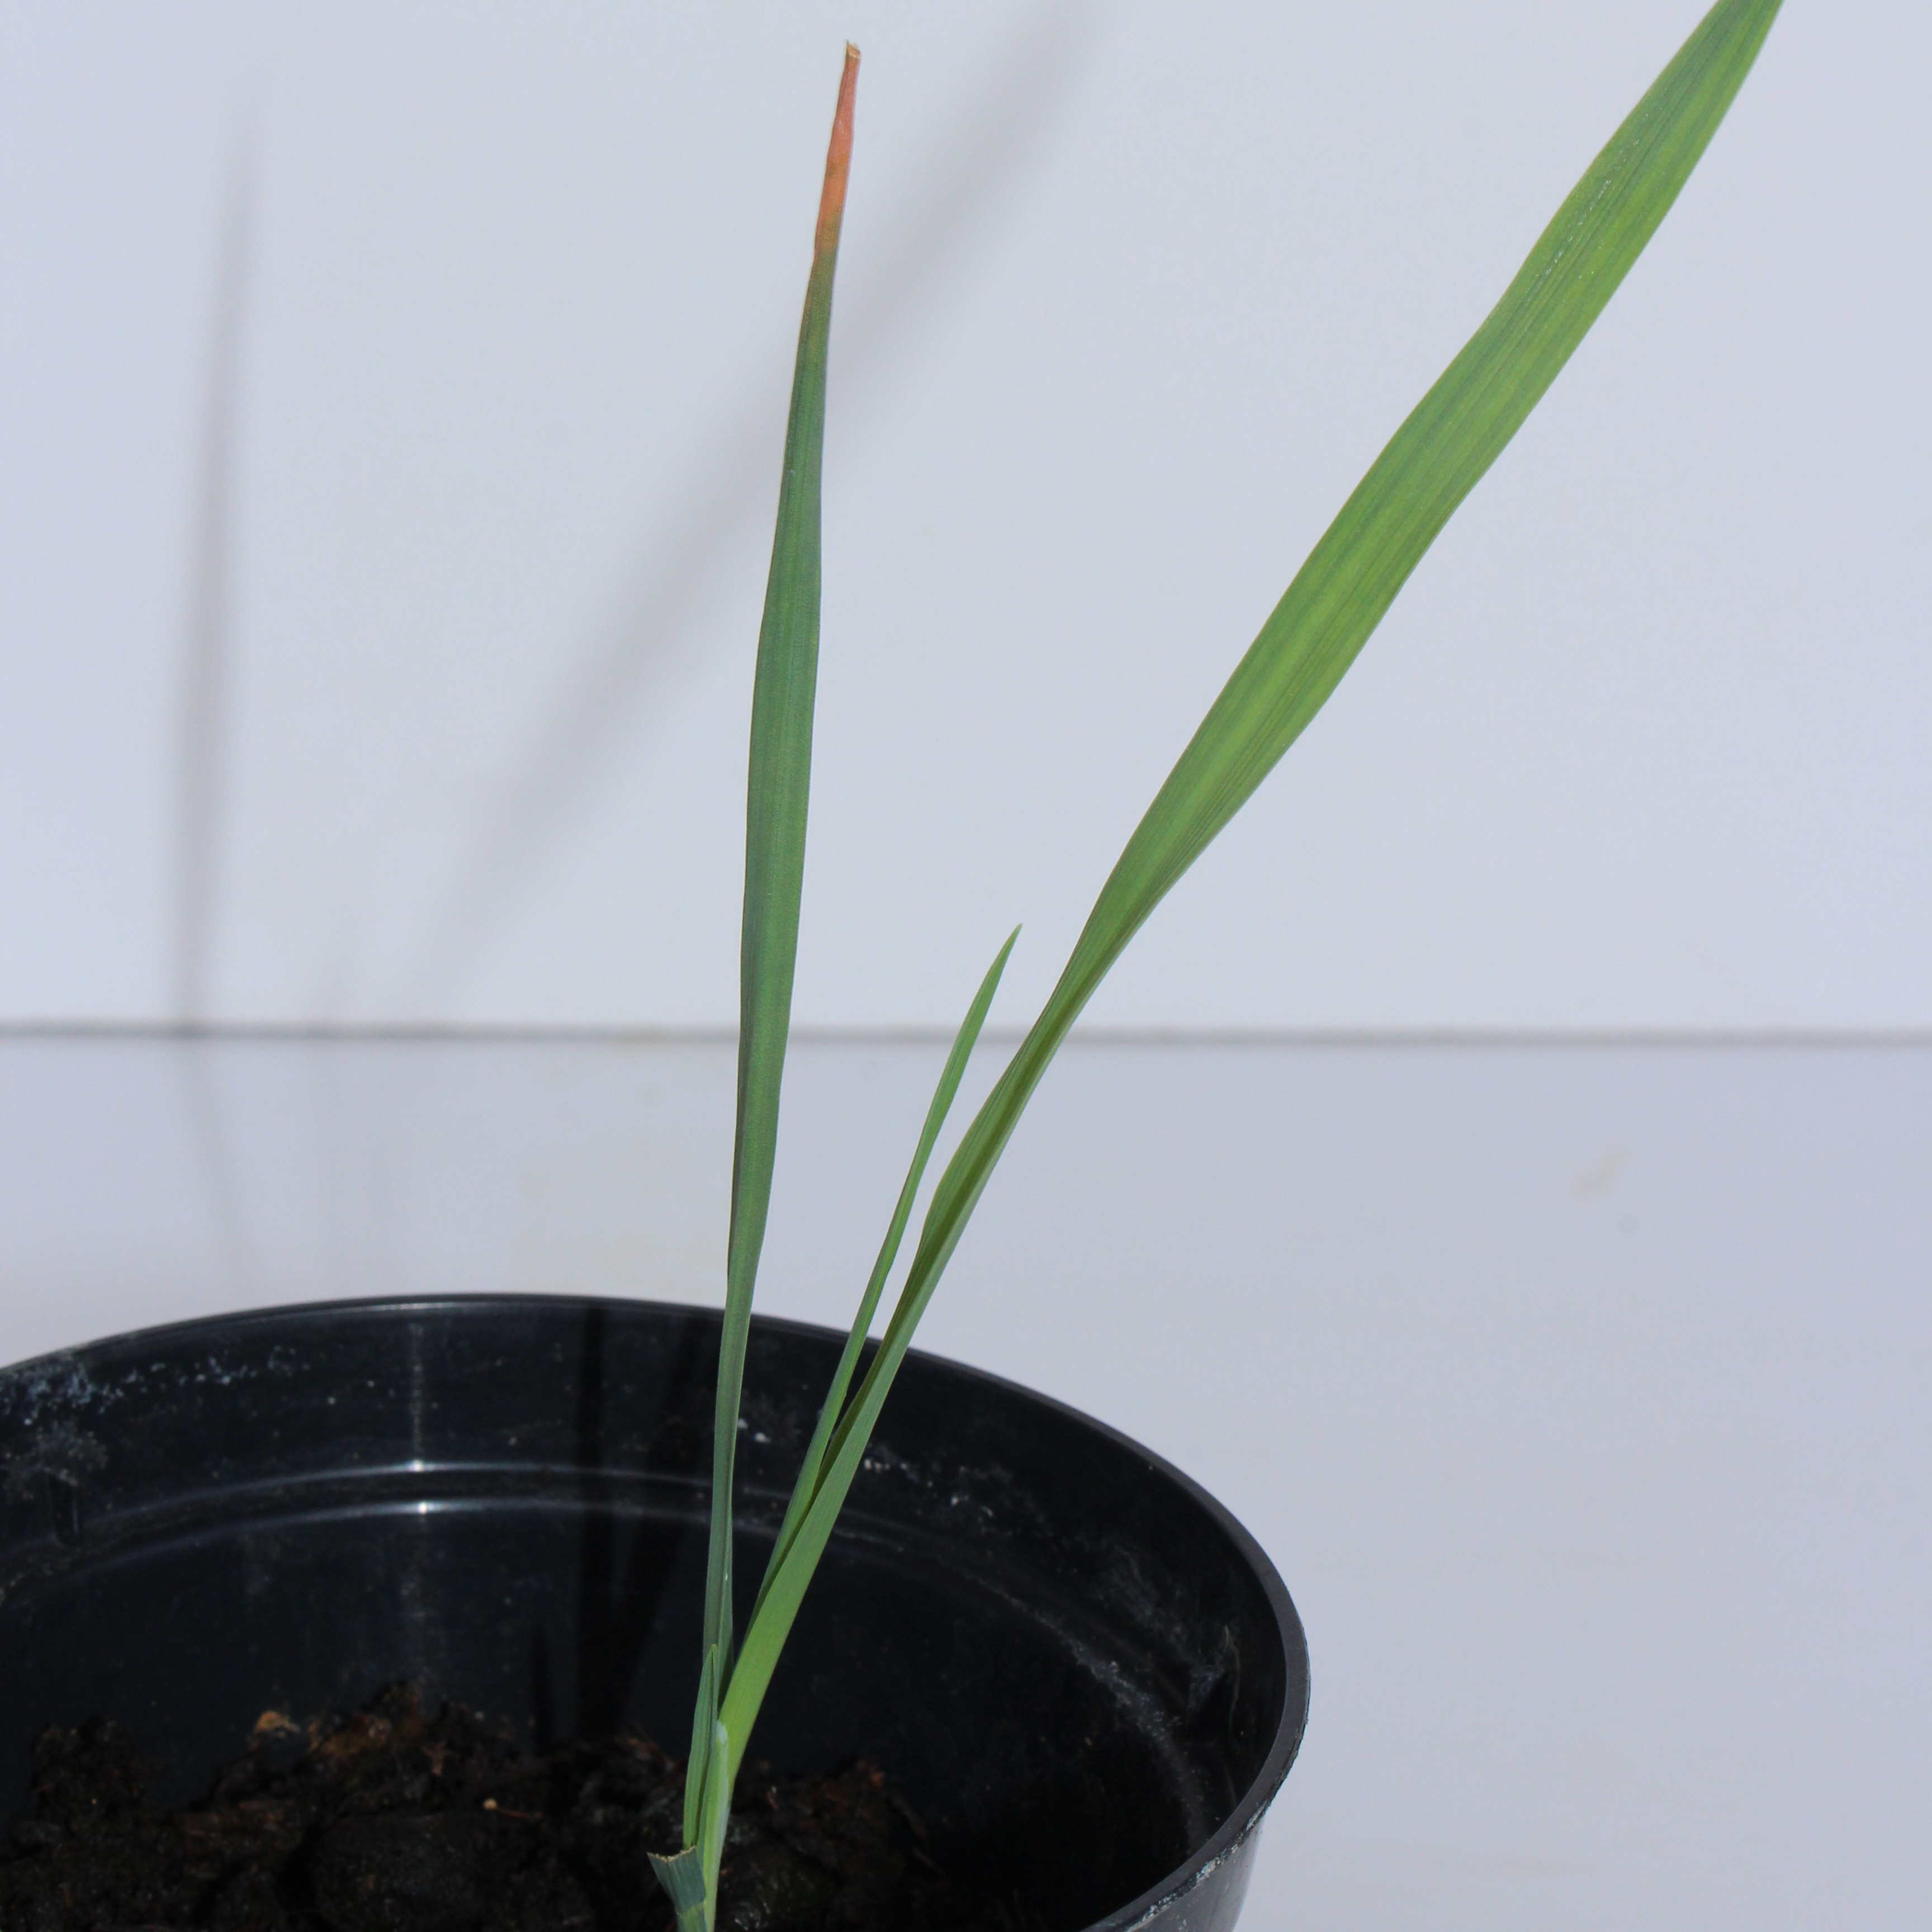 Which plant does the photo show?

Avena sterilis
